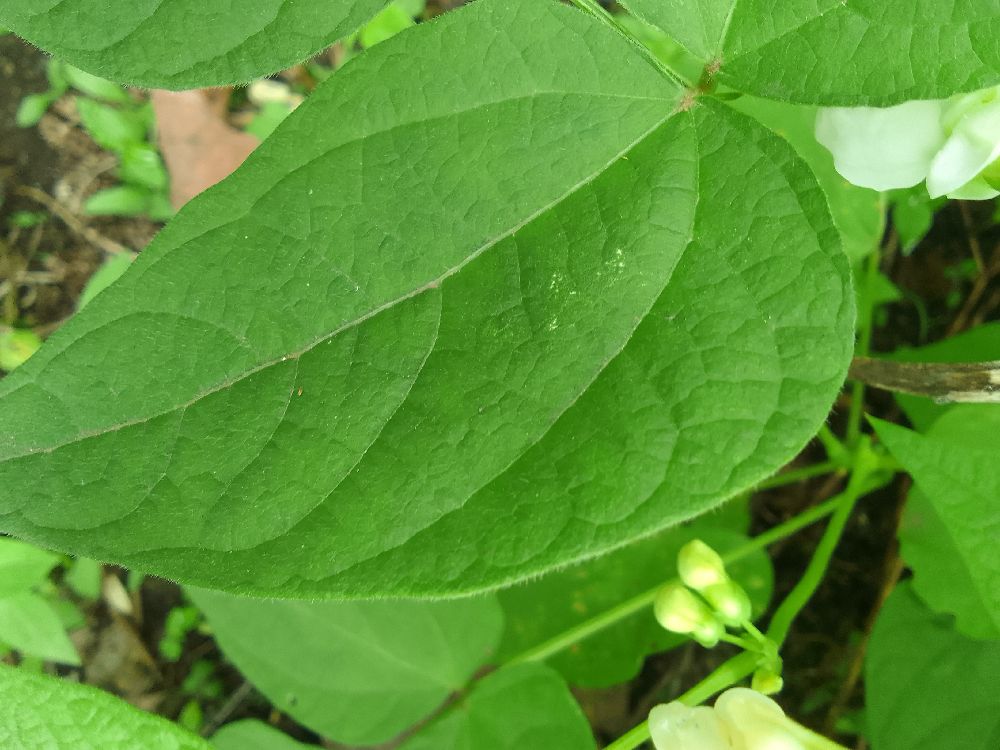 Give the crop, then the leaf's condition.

common bean, healthy
